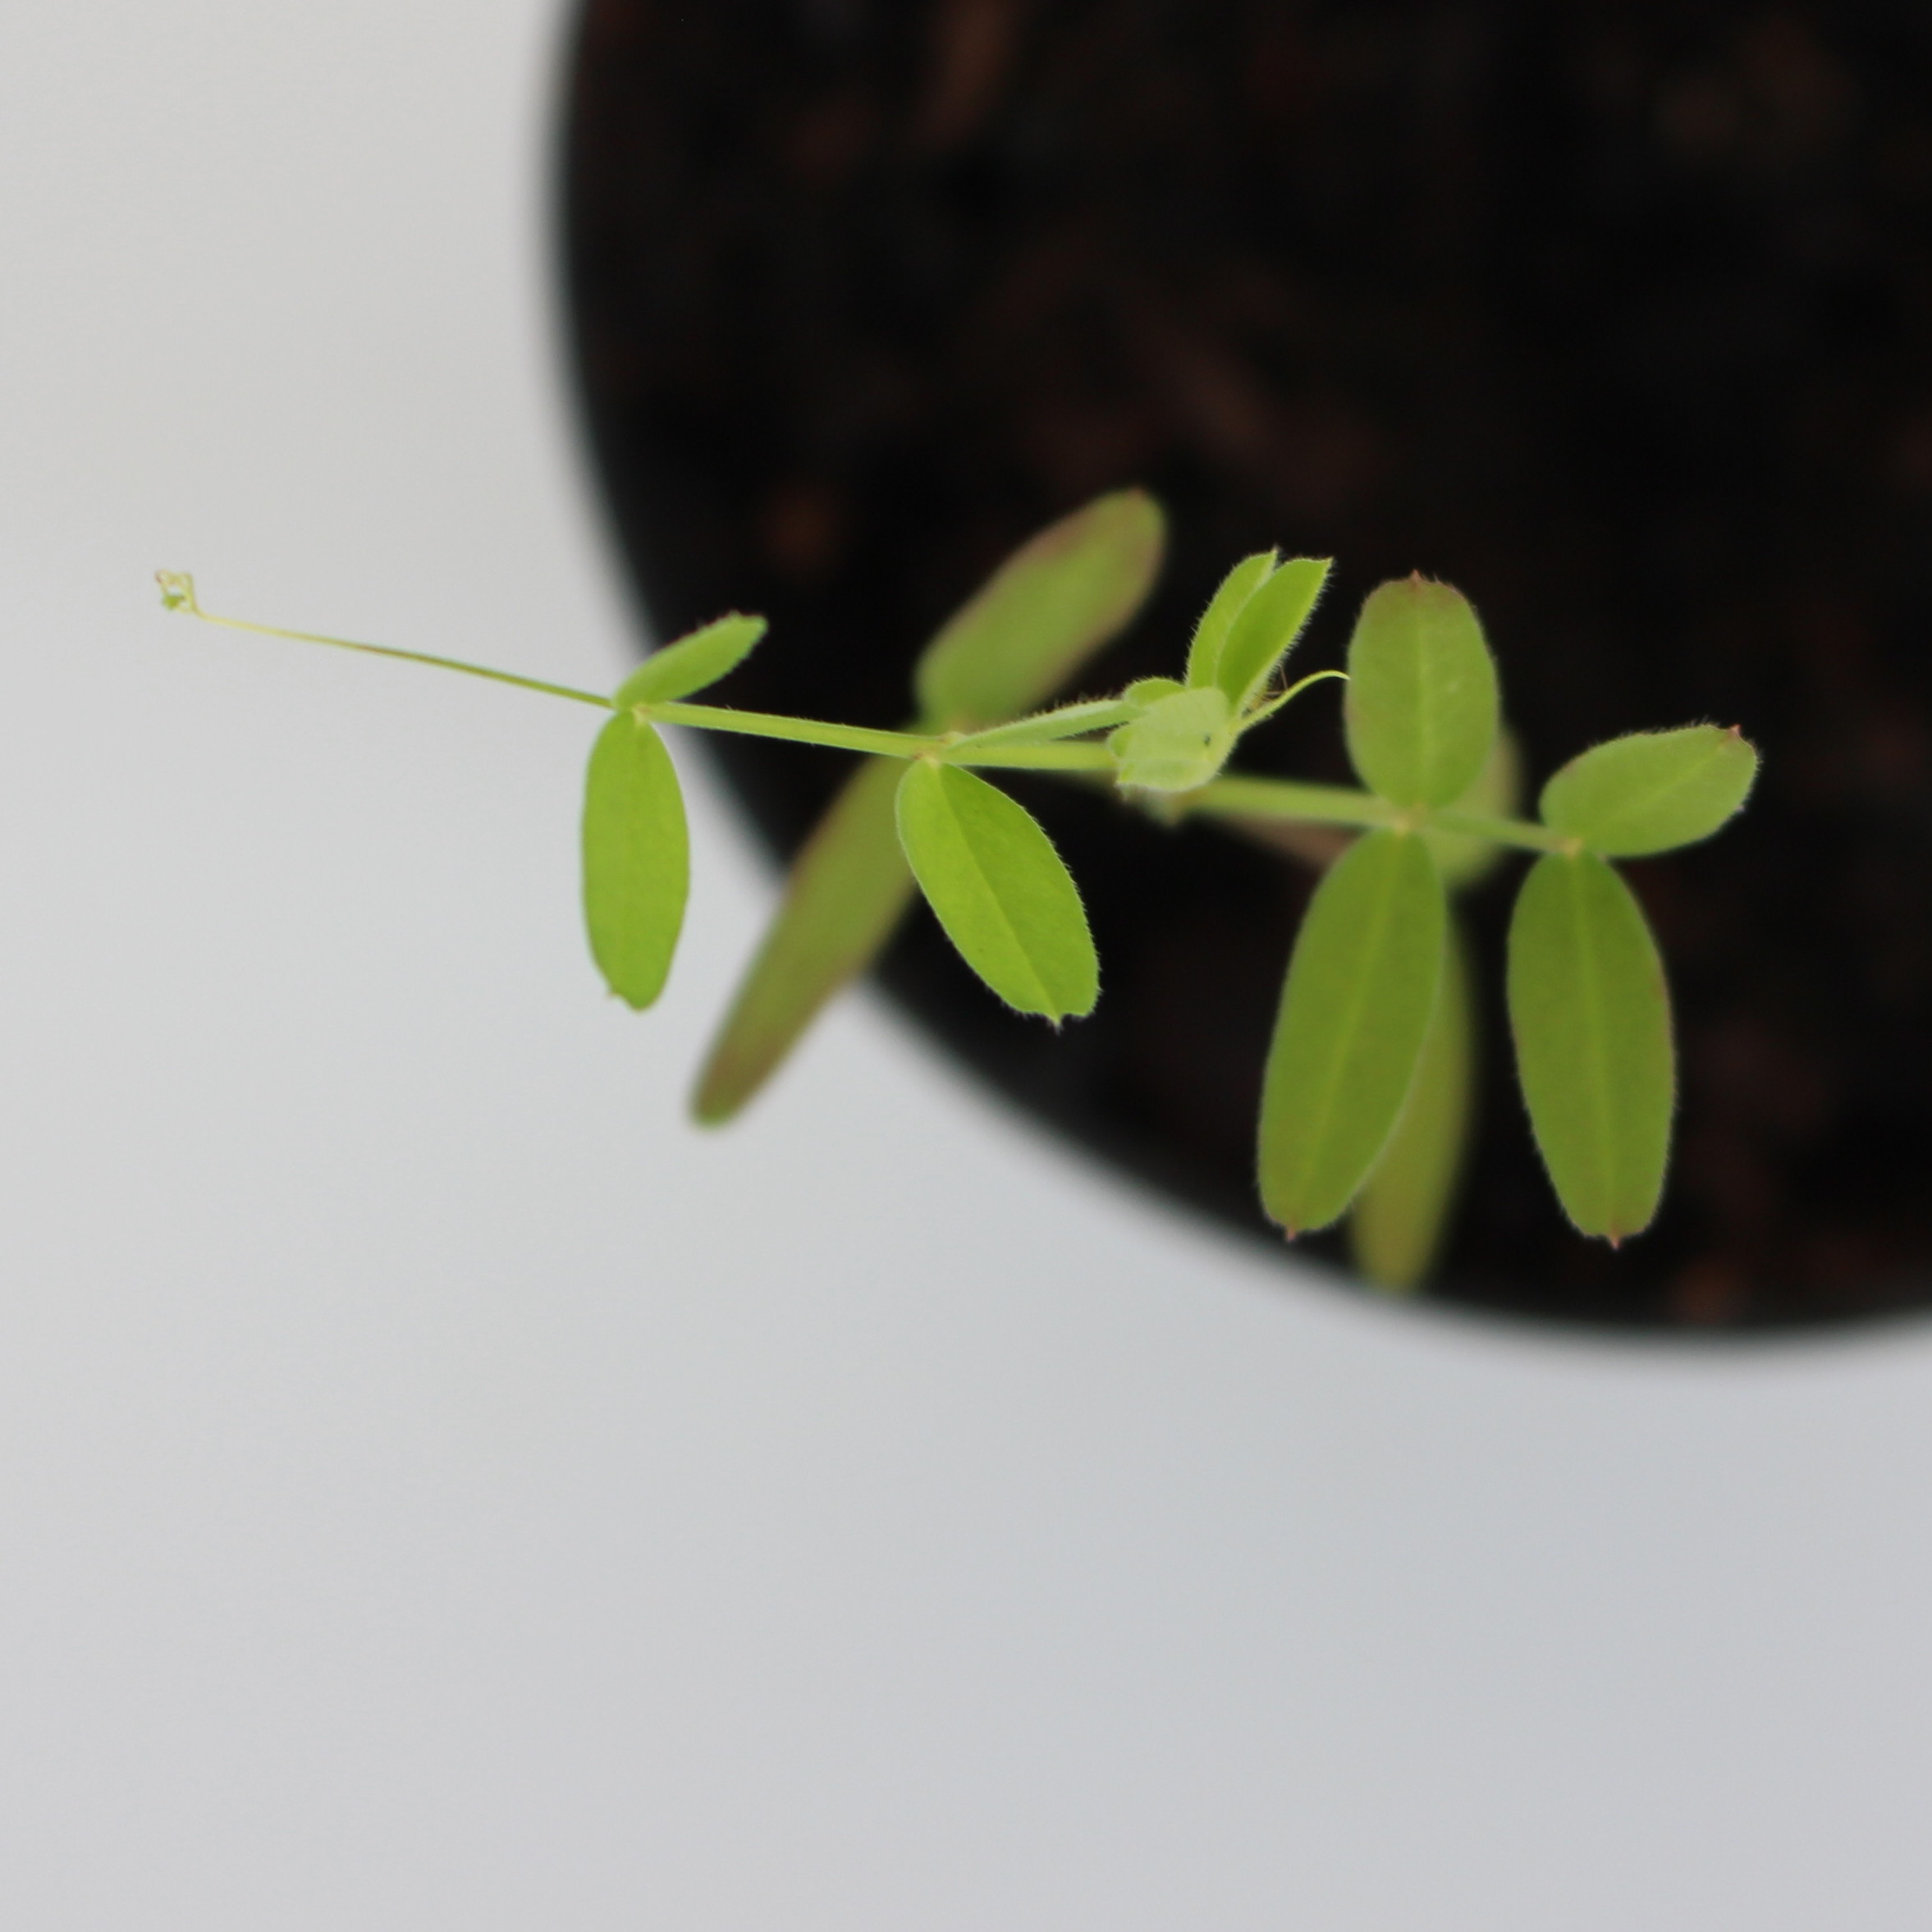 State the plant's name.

Vicia sativa
